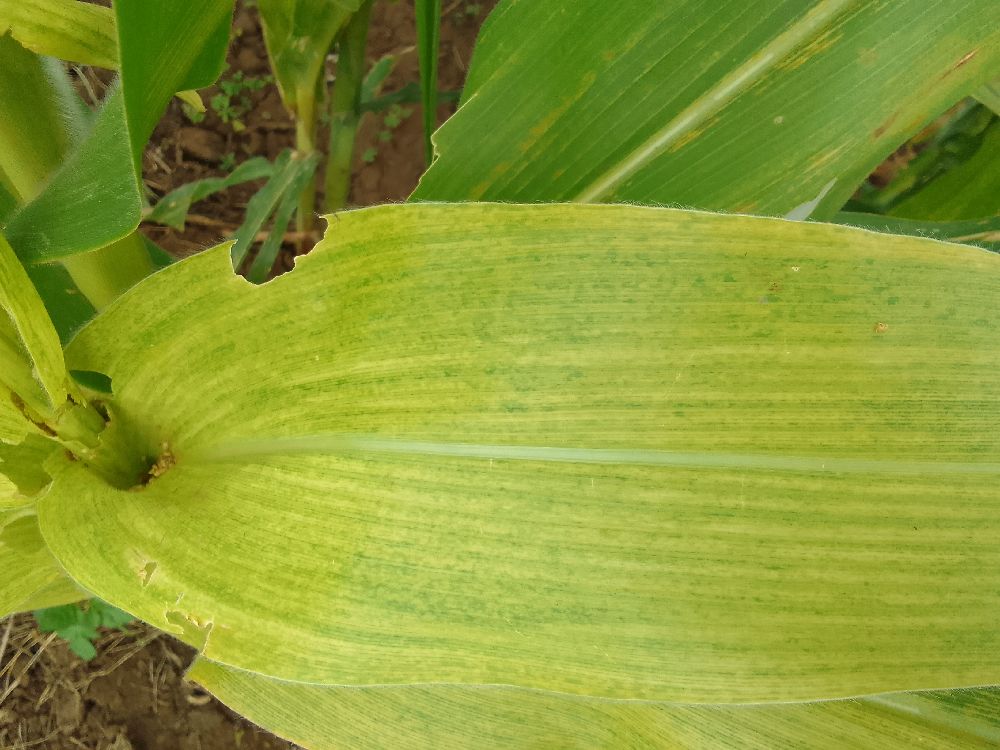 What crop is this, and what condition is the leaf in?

maize, maize lethal necrosis
